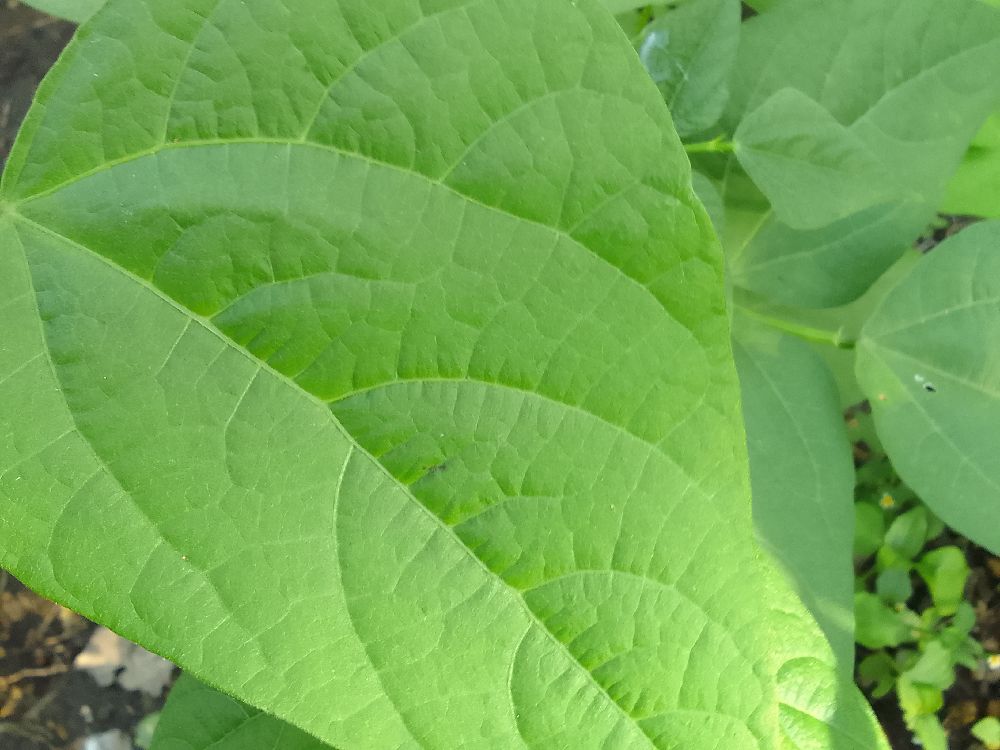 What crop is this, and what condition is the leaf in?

common bean, healthy
